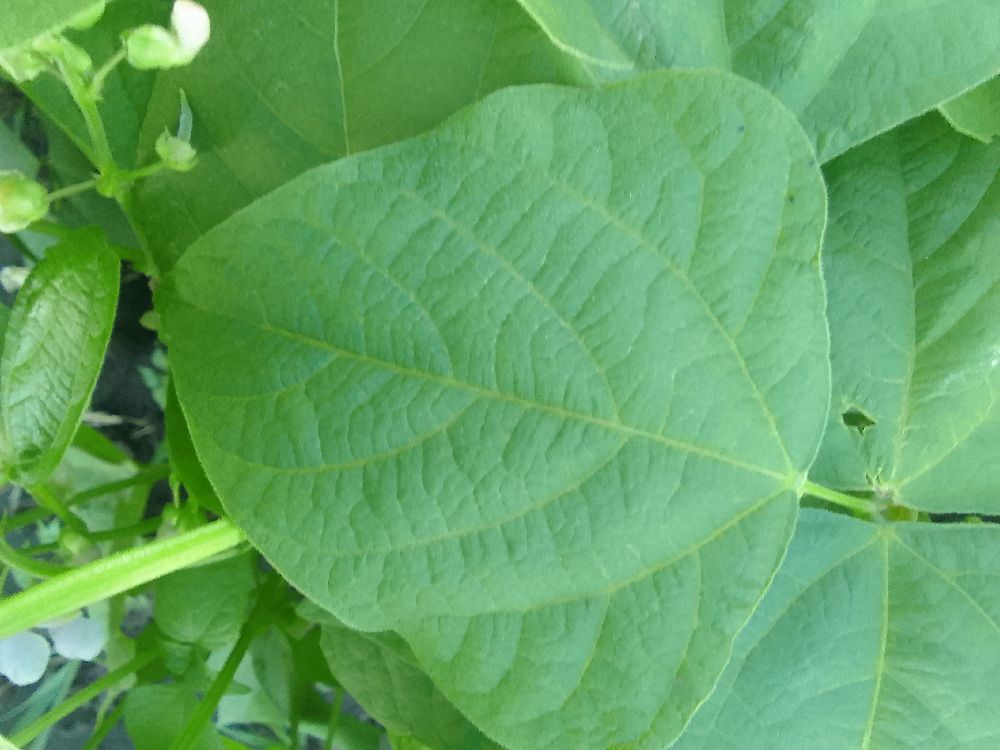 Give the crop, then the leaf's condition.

common bean, healthy
